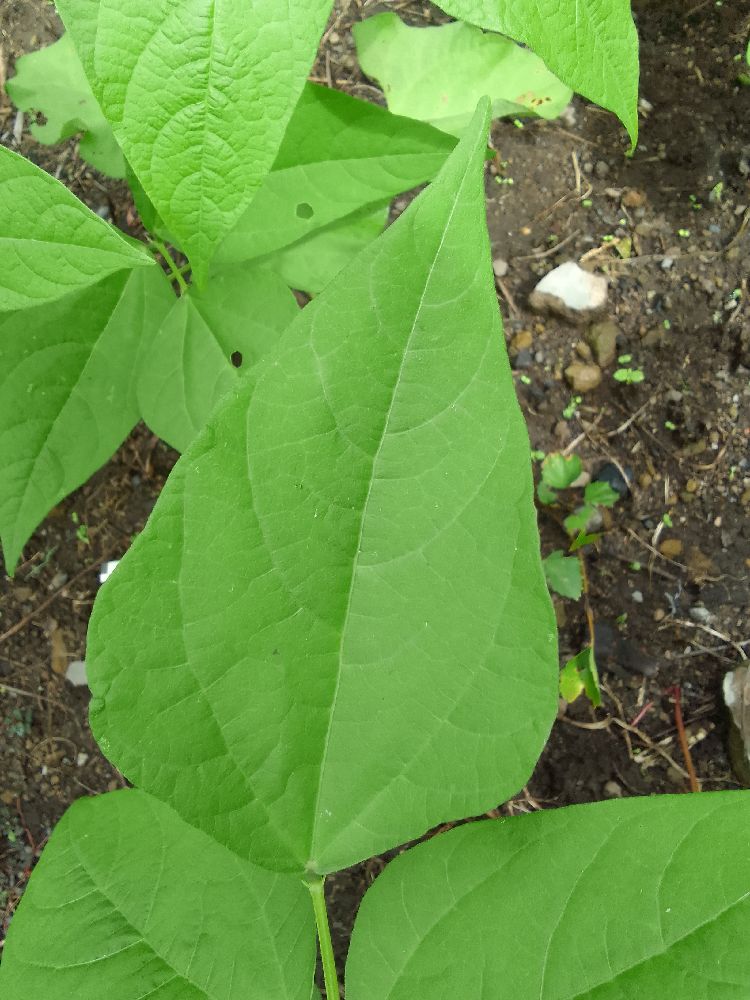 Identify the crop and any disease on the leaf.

common bean, healthy
